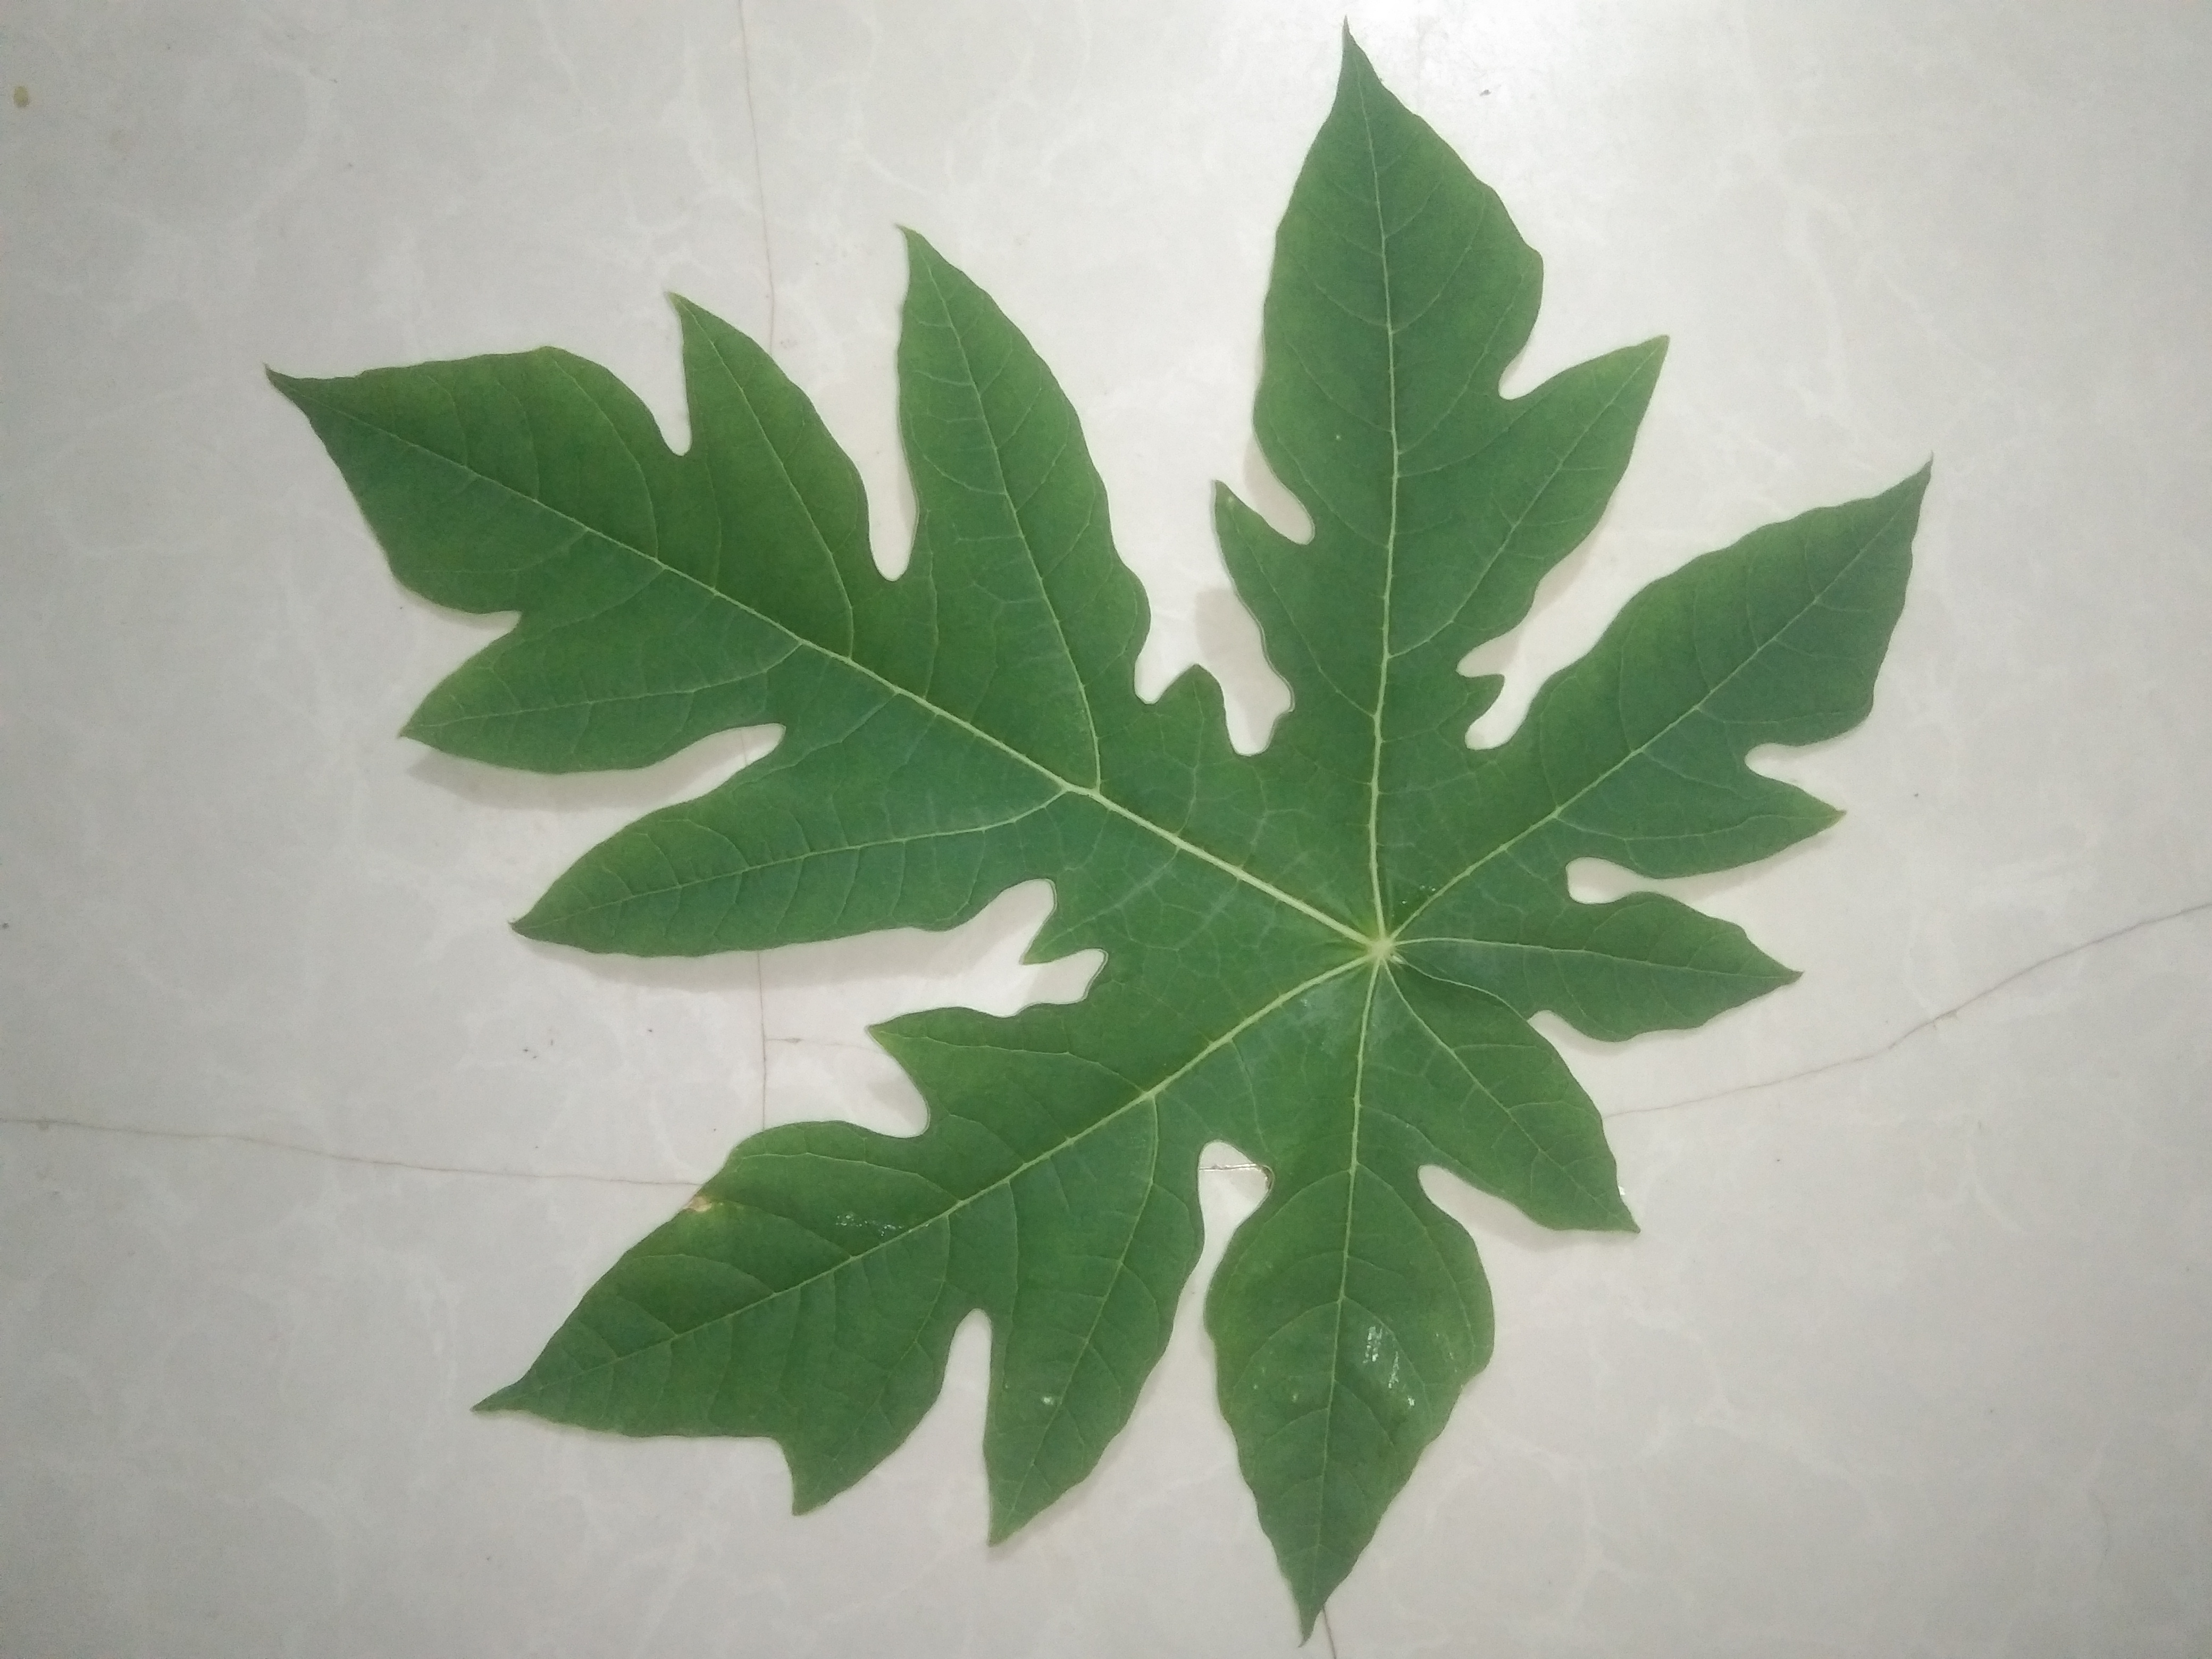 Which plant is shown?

papaya
